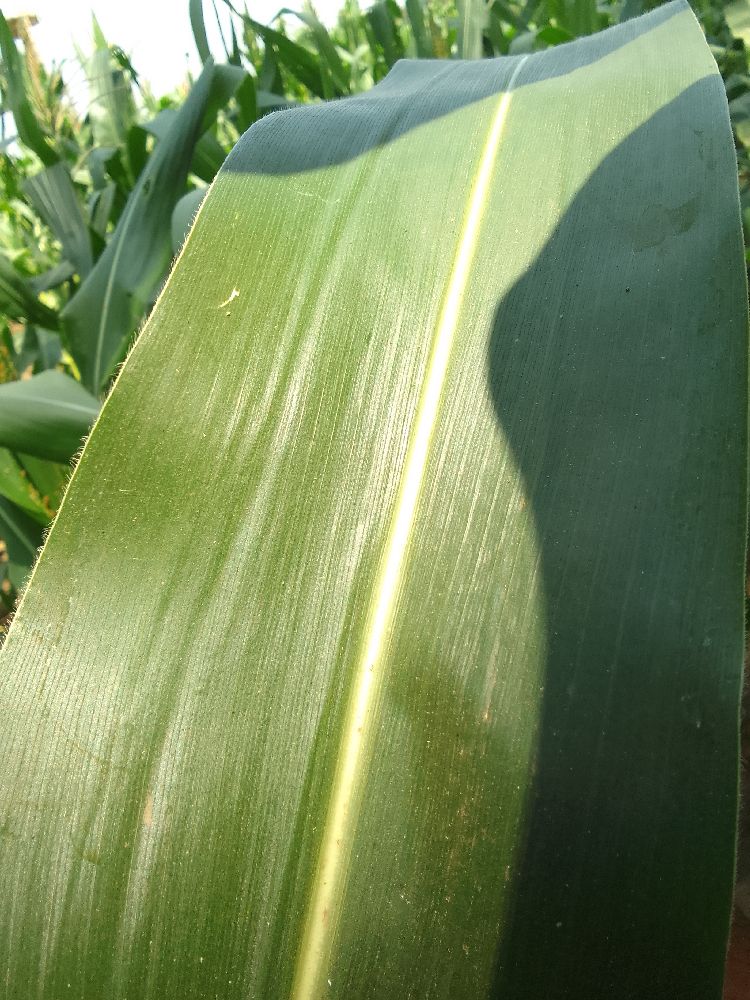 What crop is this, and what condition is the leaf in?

maize, healthy
